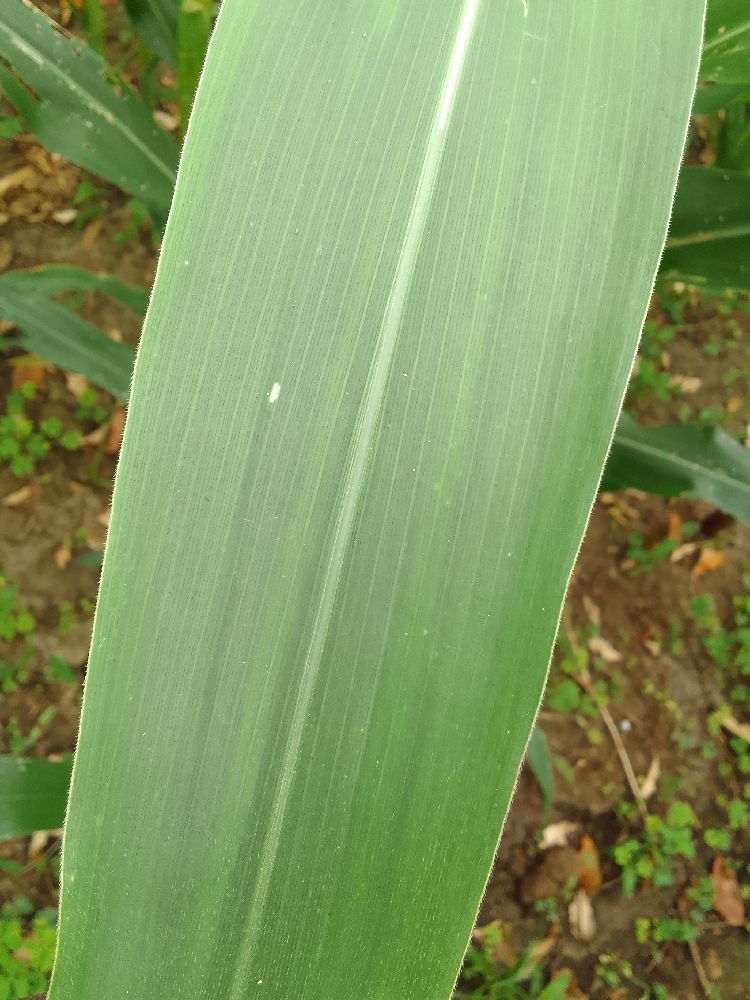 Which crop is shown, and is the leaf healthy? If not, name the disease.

maize, healthy
